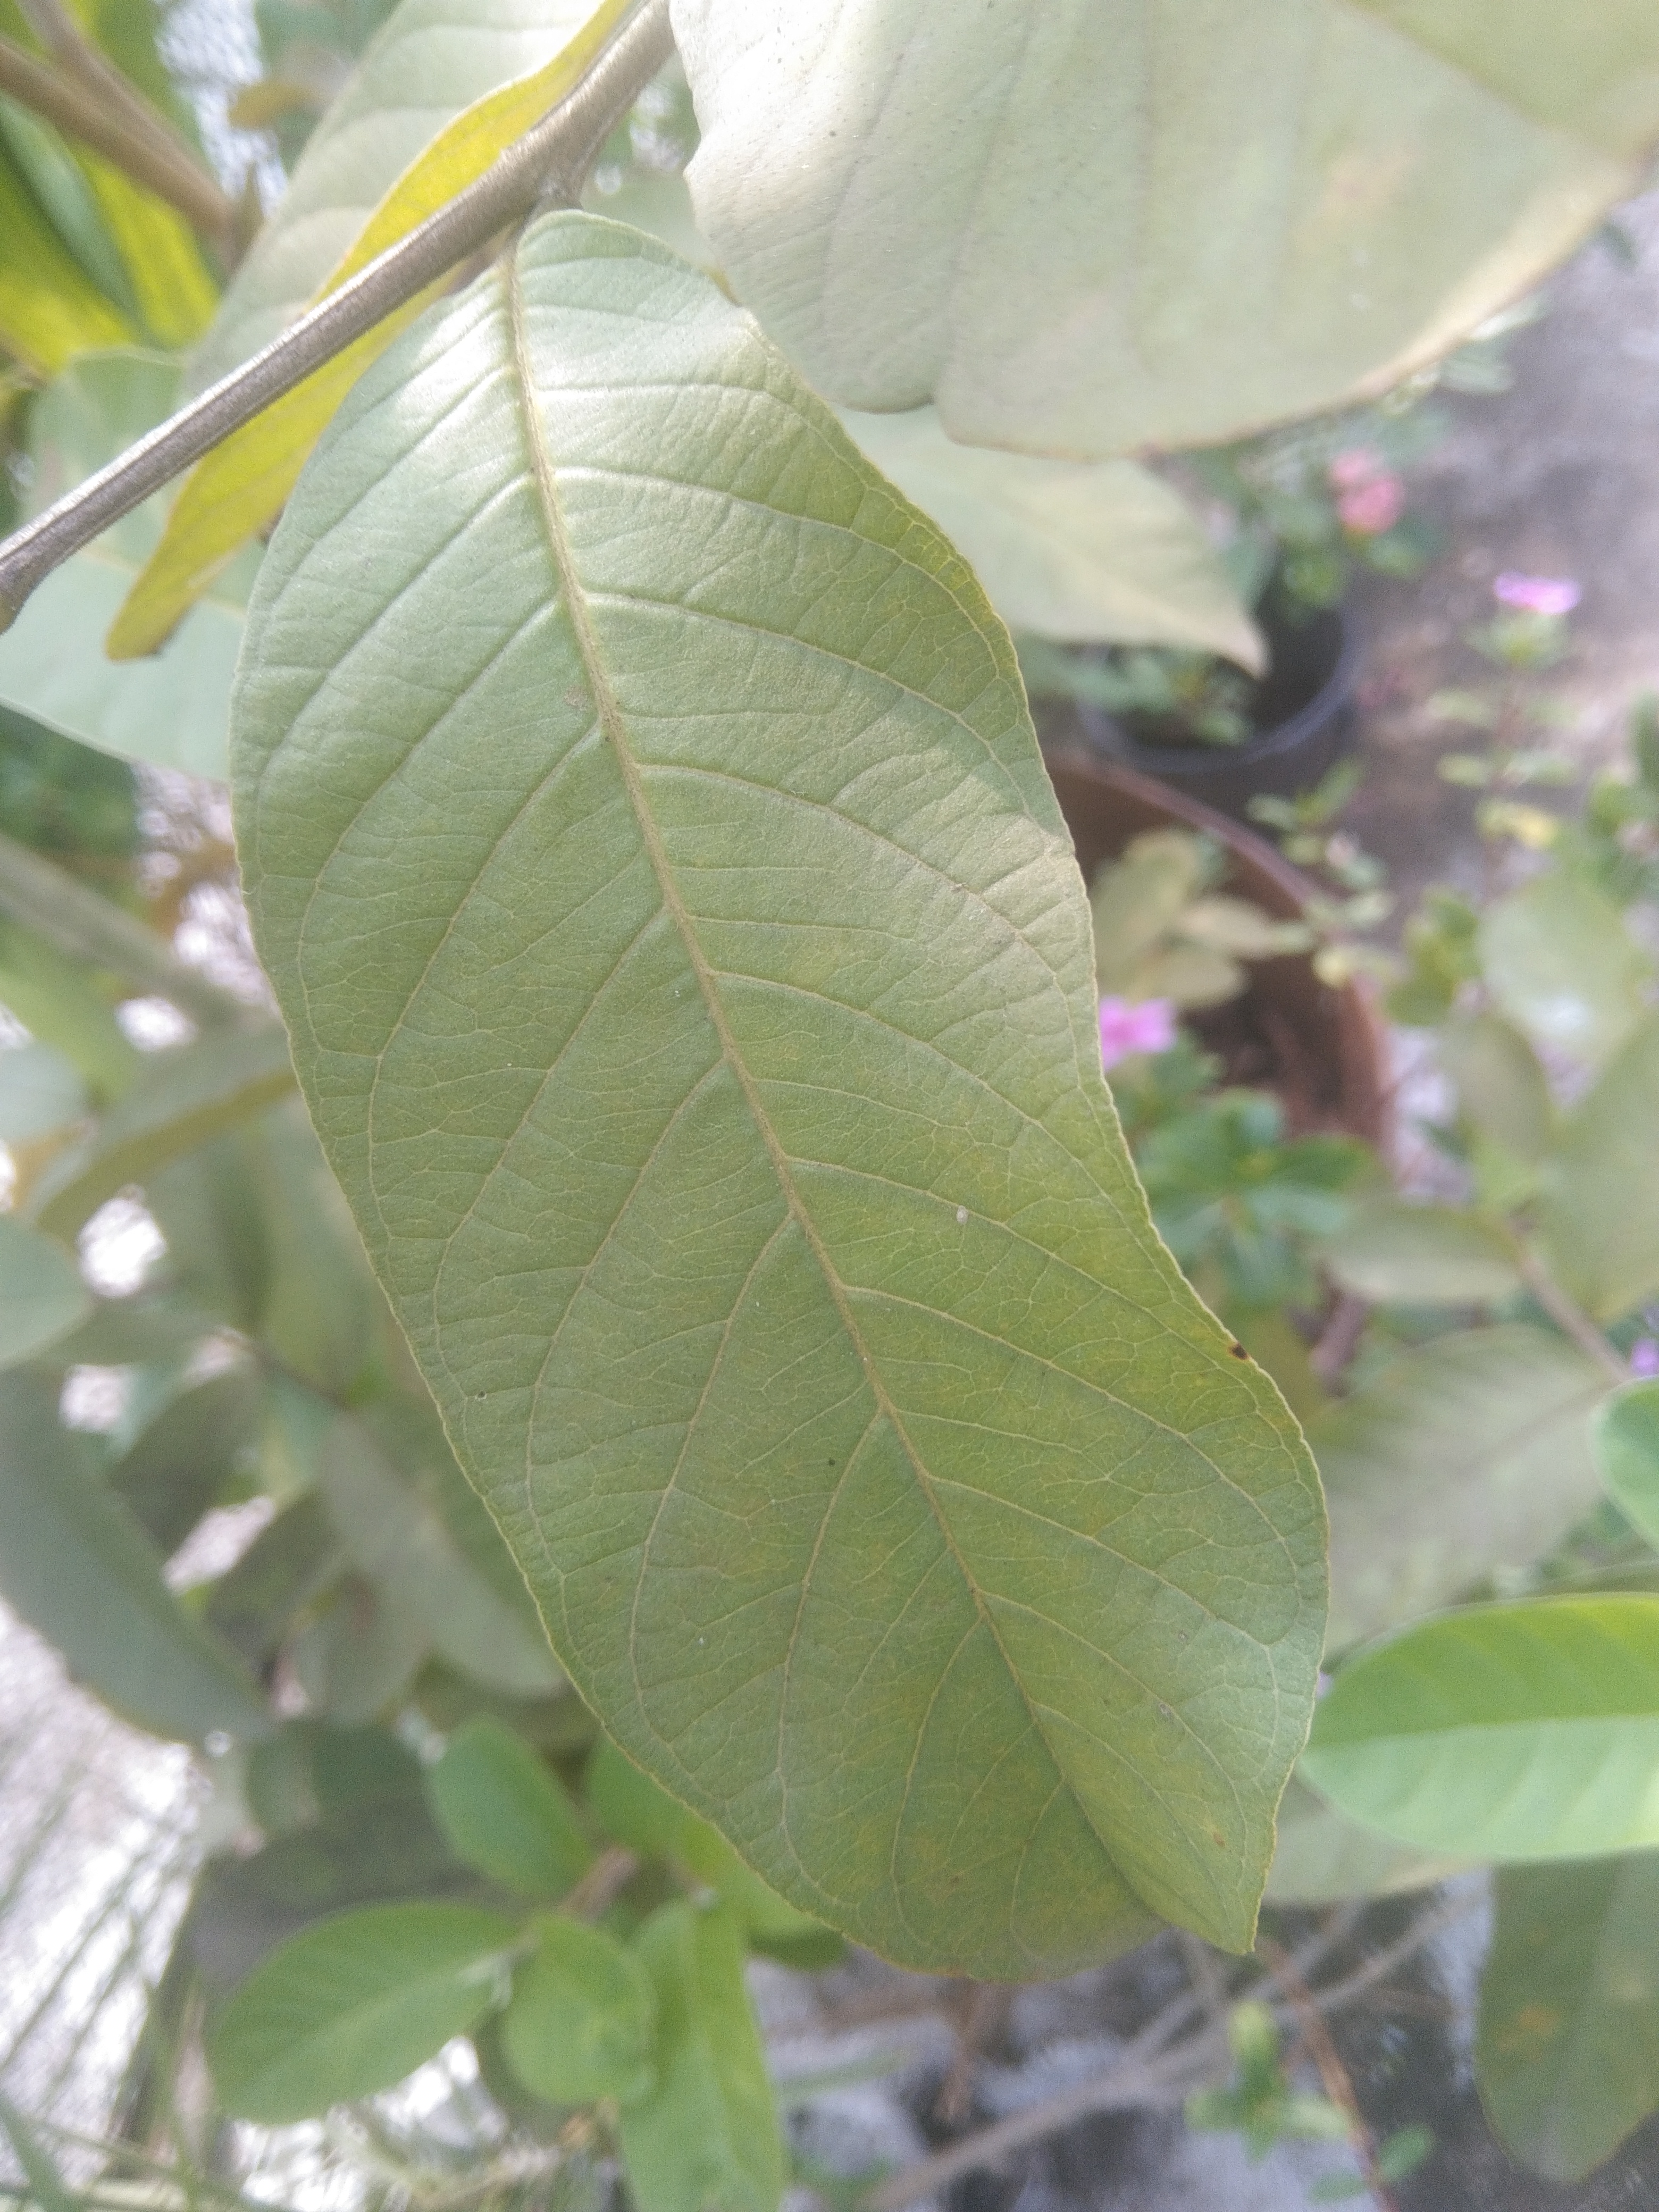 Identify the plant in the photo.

guava
